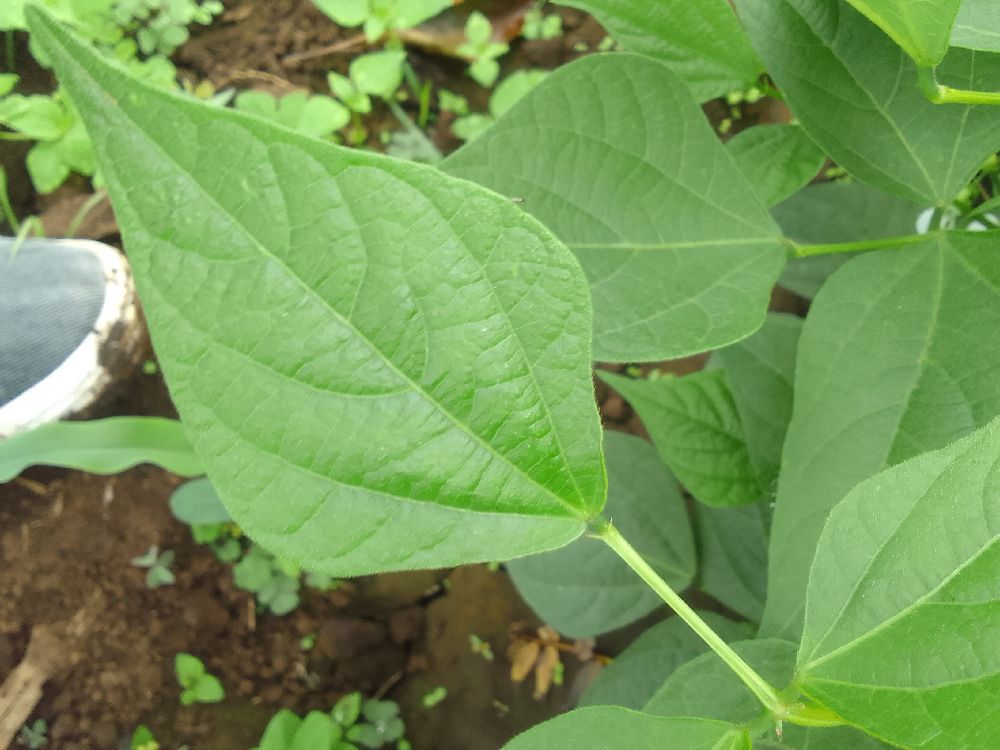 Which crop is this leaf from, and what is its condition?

common bean, healthy
